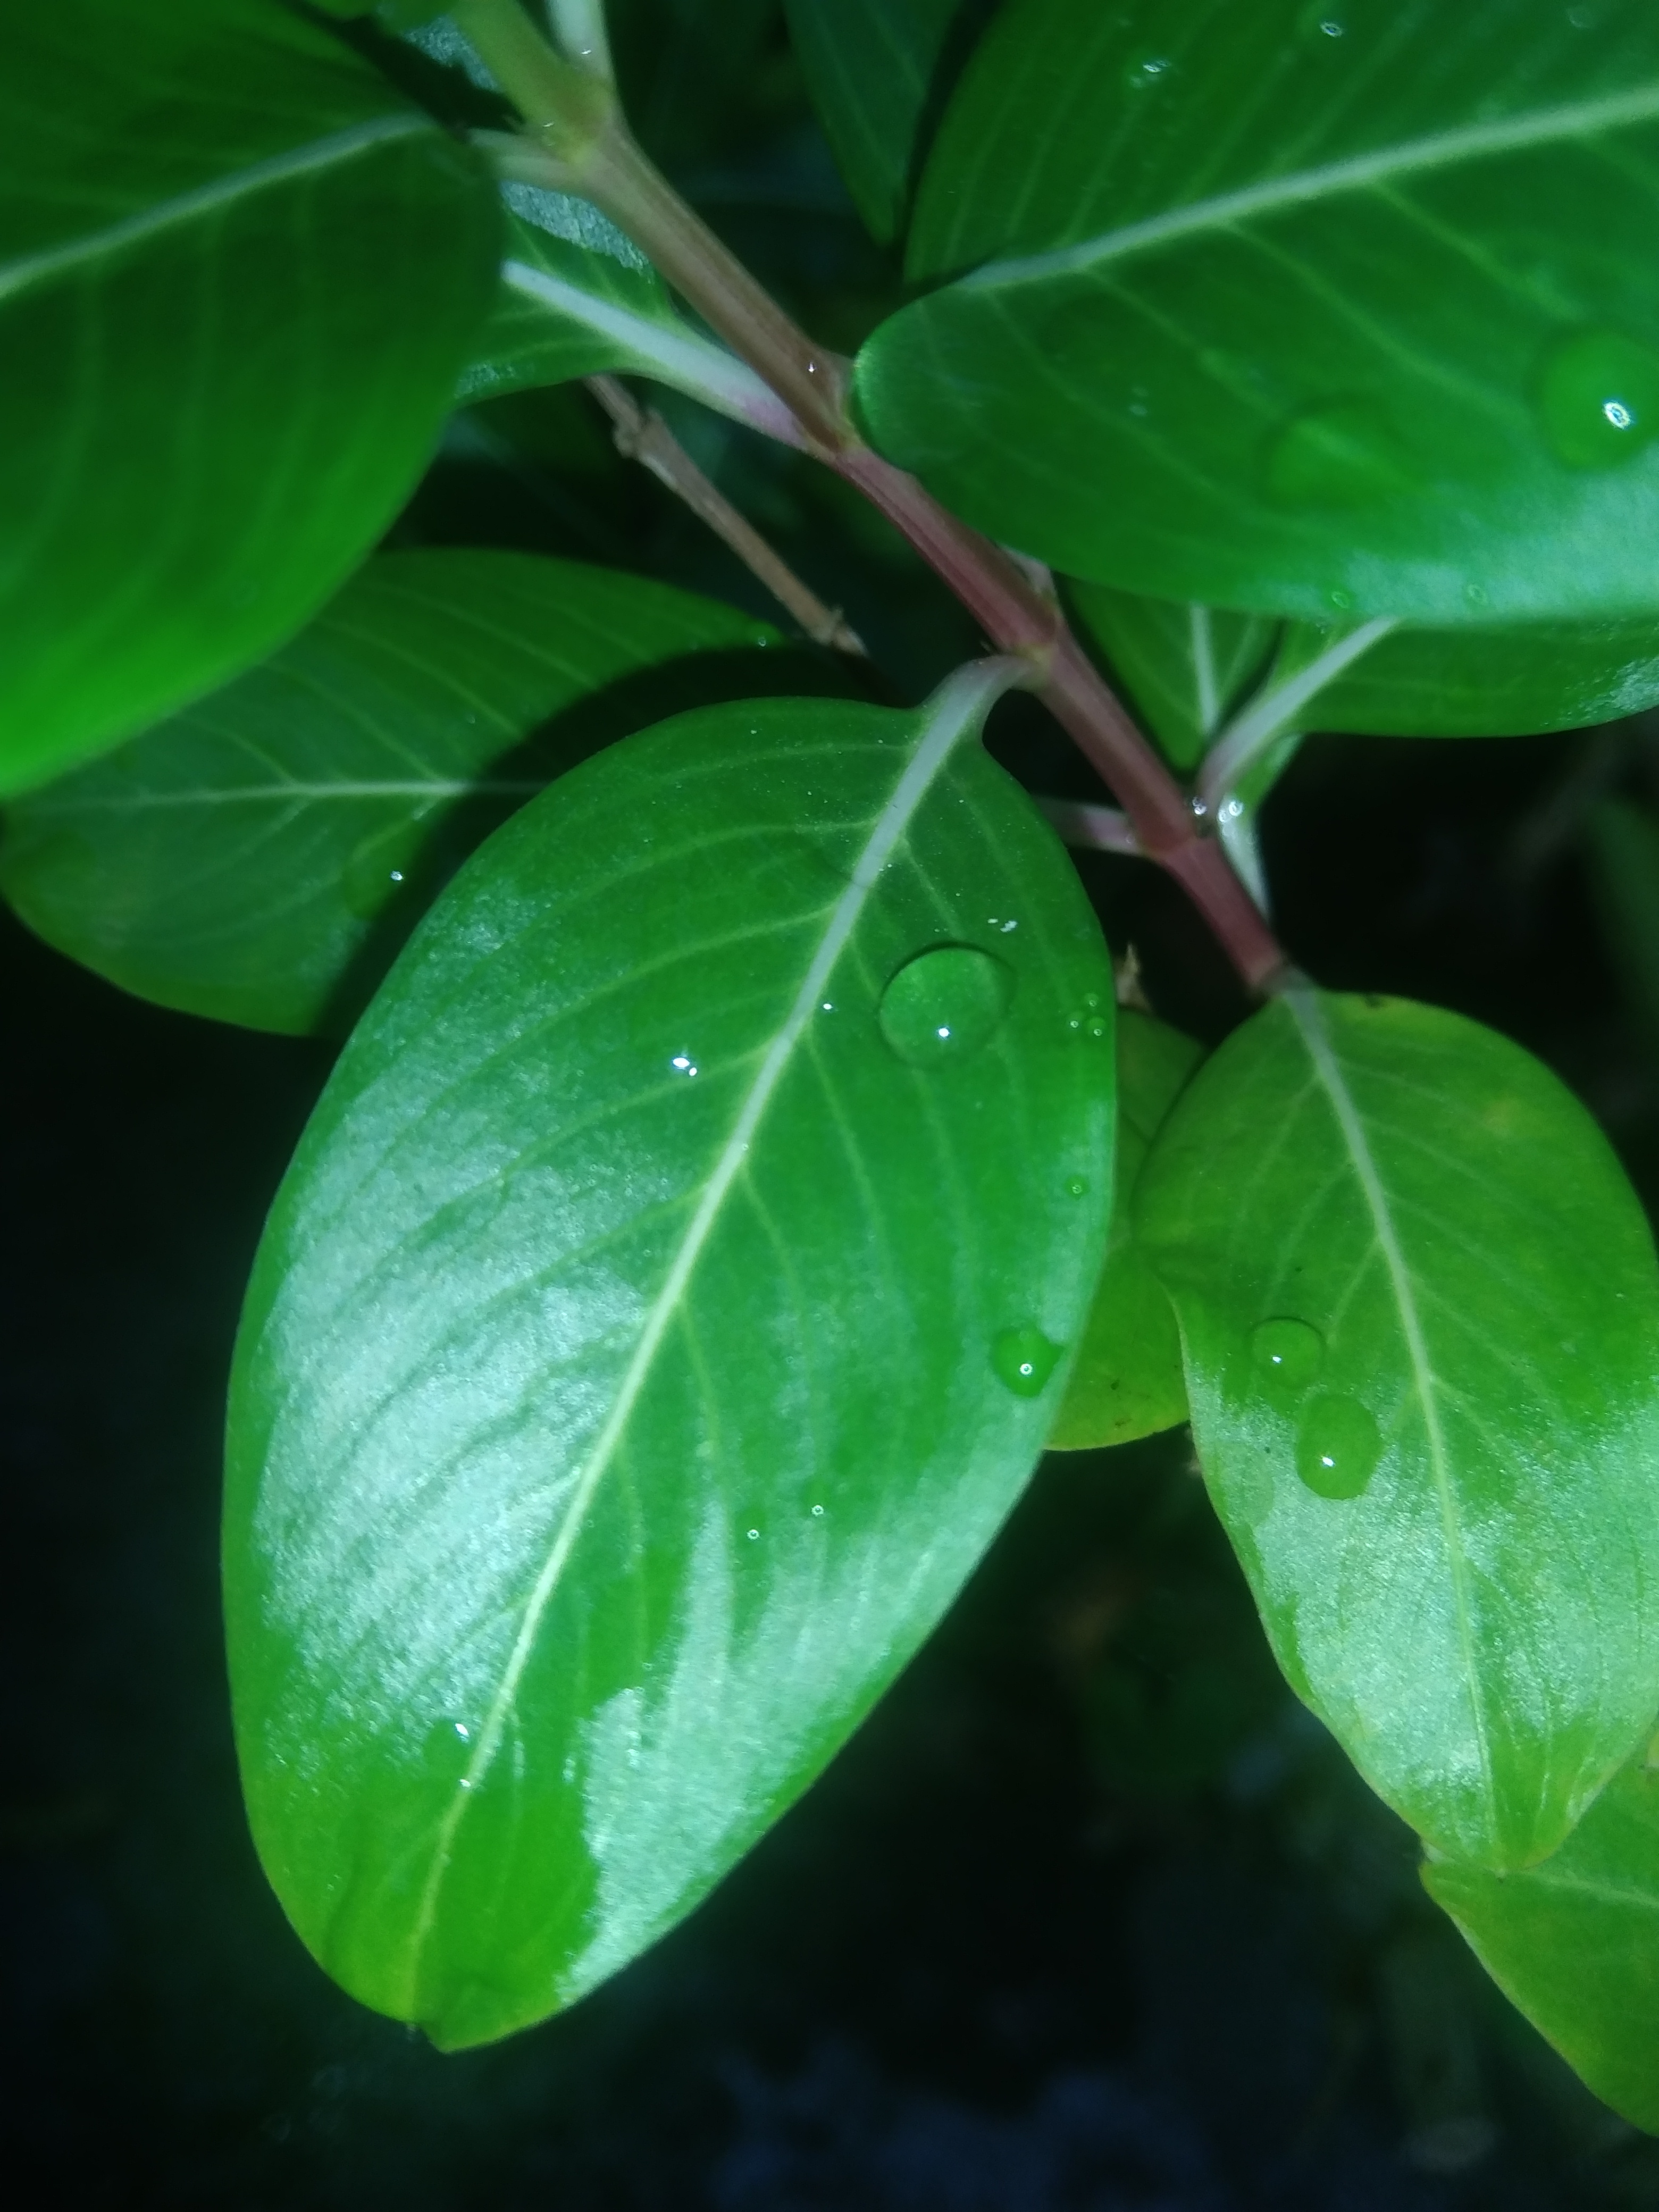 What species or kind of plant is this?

rose periwinkle
